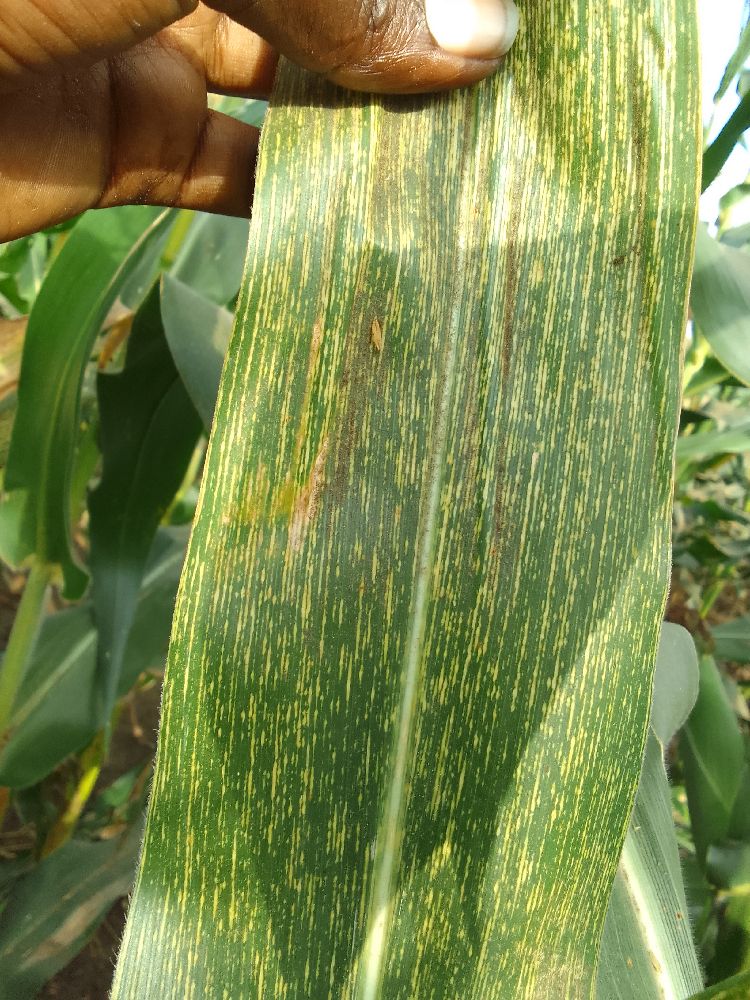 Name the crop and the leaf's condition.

maize, maize streak virus
